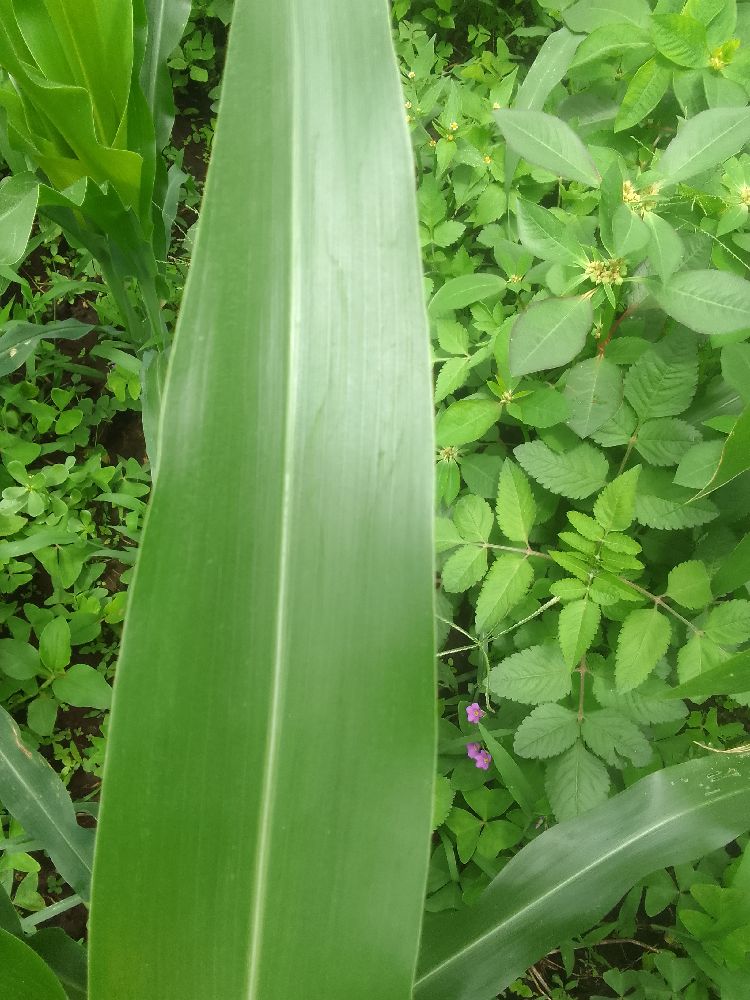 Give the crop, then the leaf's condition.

maize, healthy
